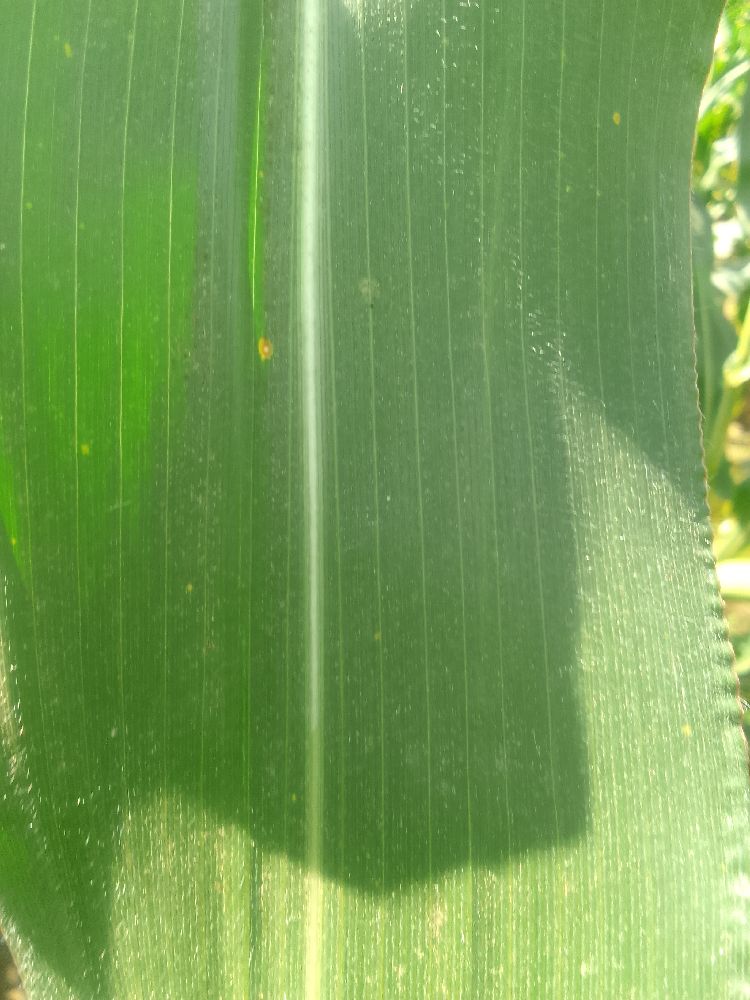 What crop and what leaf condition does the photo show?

maize, healthy
